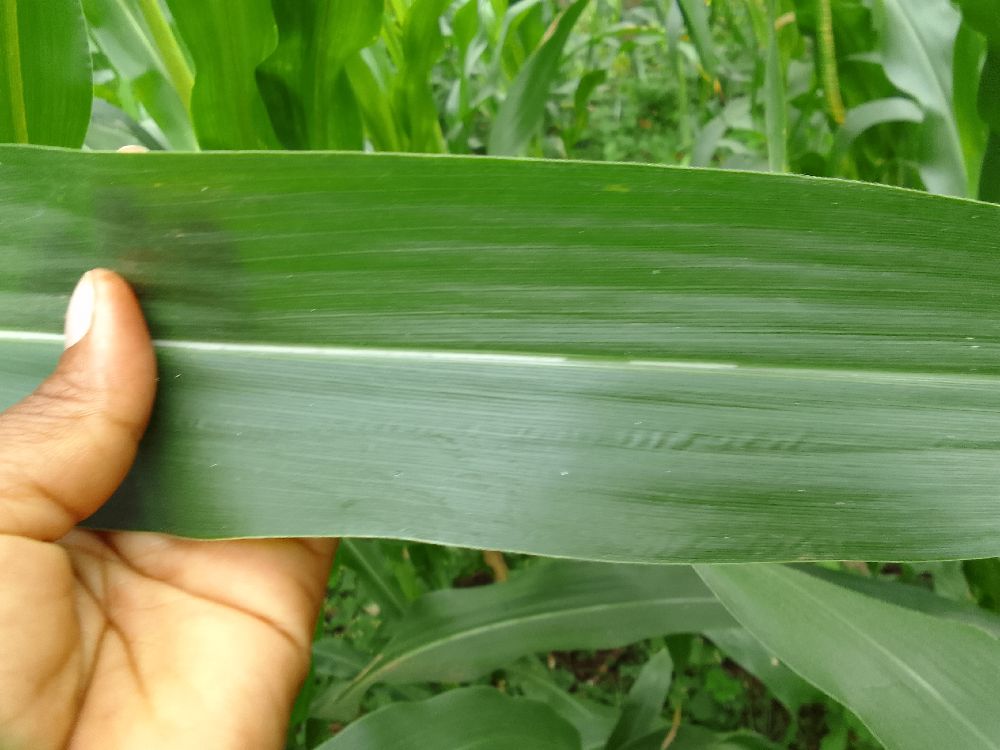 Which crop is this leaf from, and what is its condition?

maize, healthy
